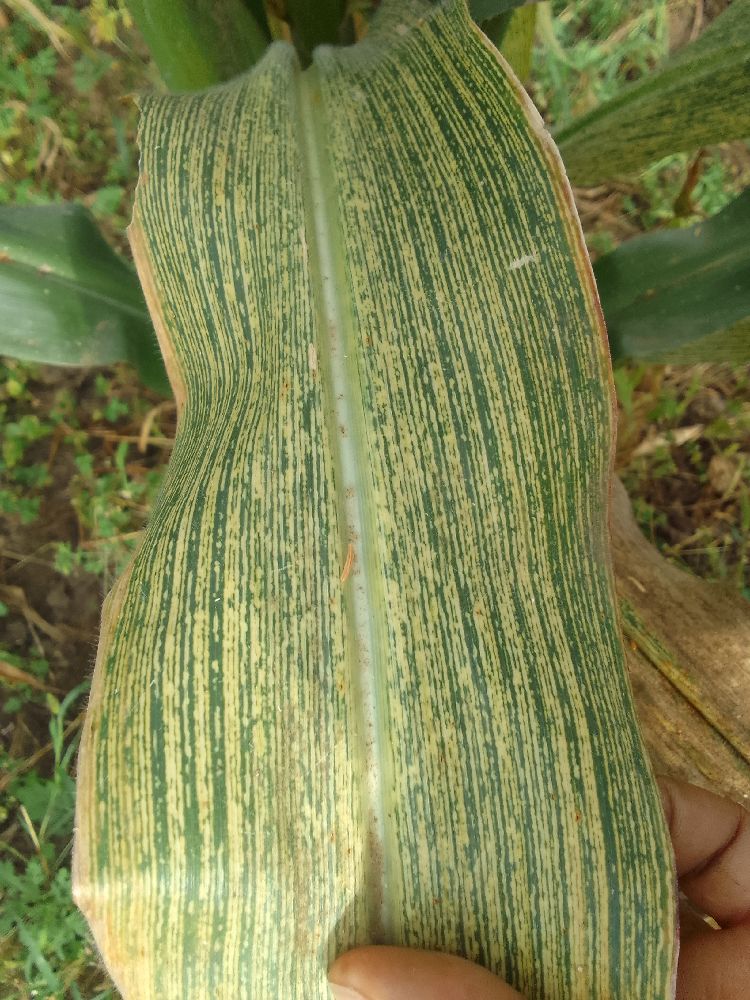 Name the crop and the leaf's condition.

maize, maize streak virus
